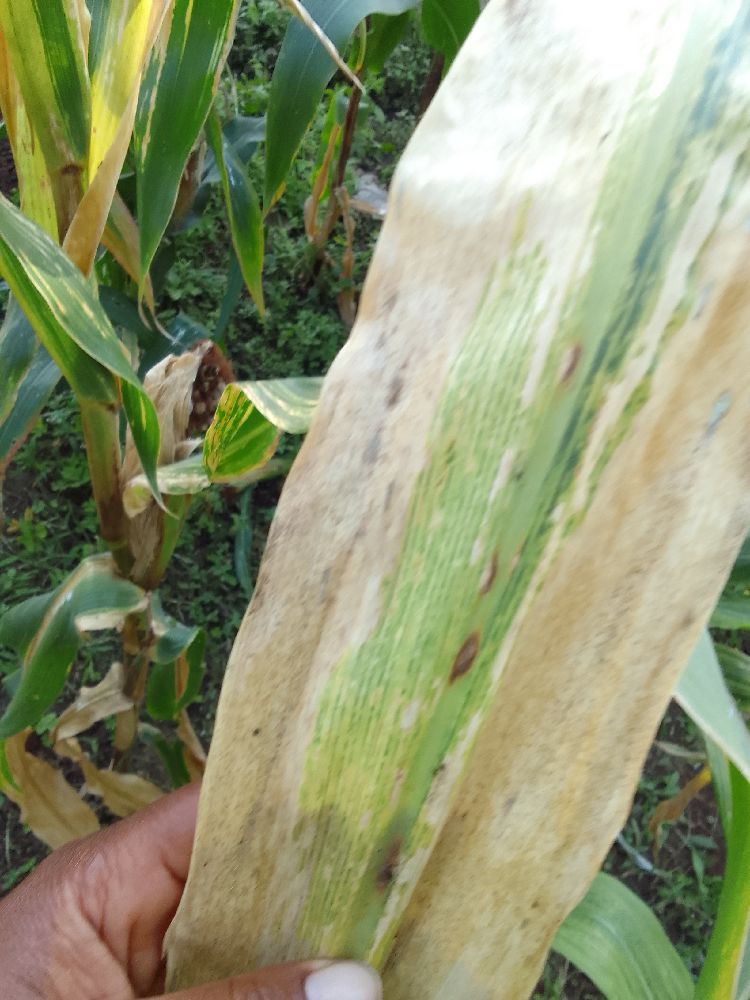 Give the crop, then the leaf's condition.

maize, maize lethal necrosis
